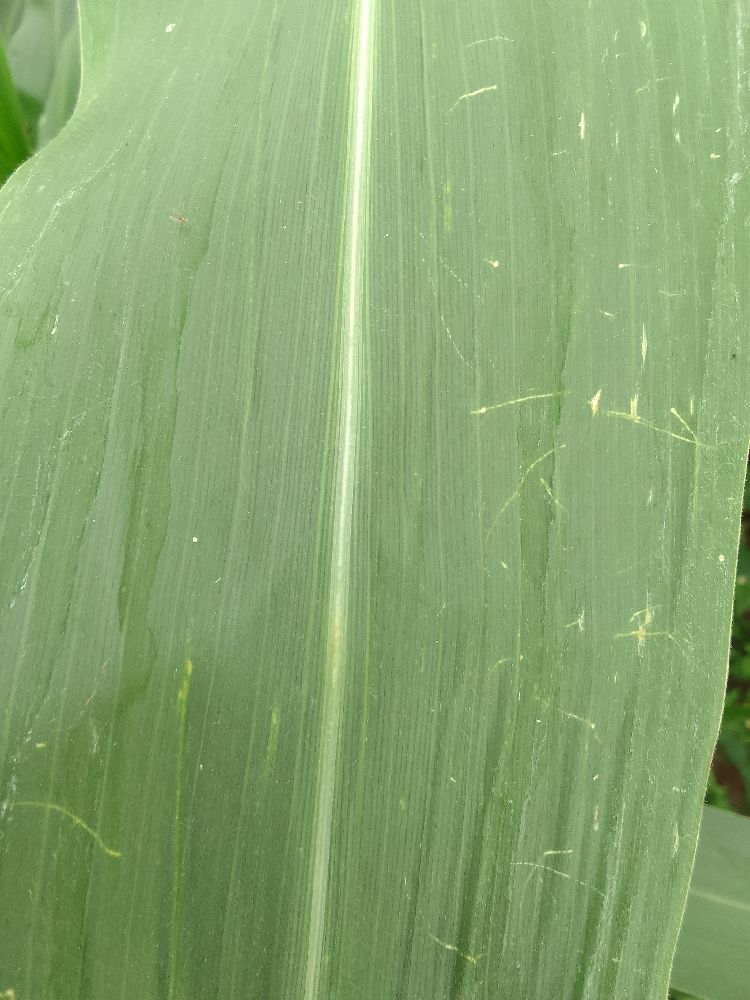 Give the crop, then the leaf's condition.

maize, healthy
